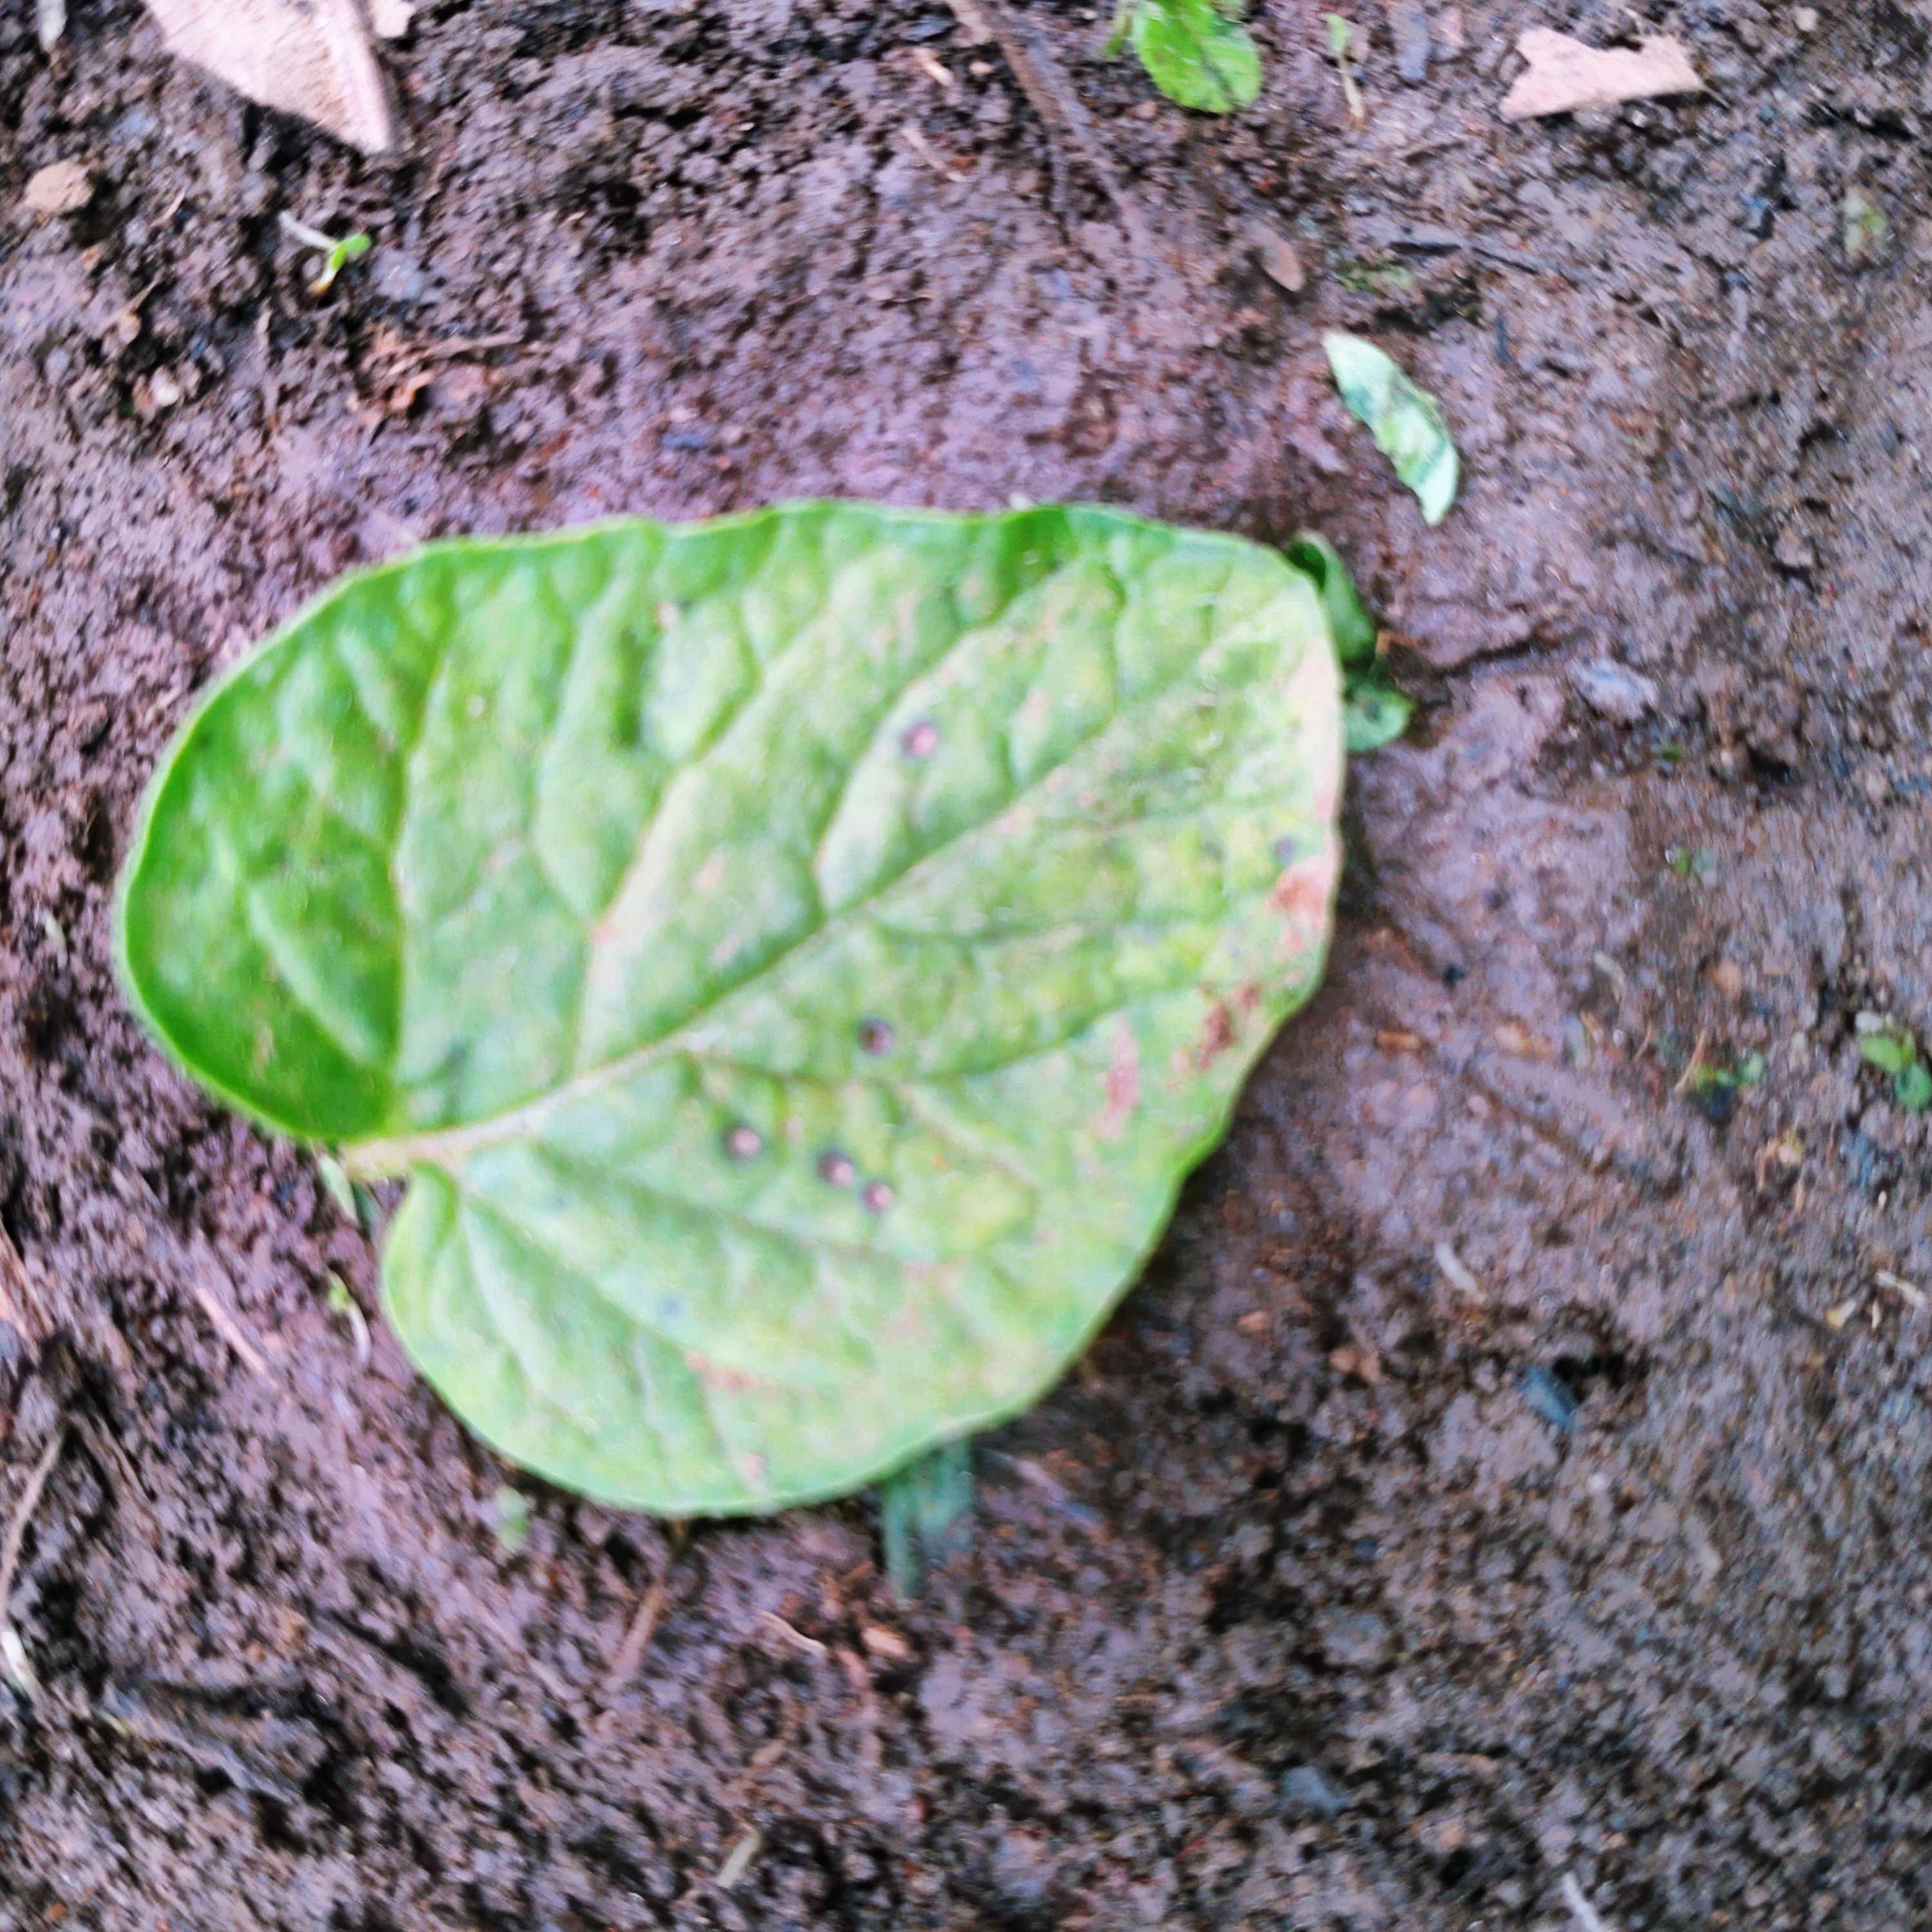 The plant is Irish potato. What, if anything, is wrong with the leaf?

late blight
